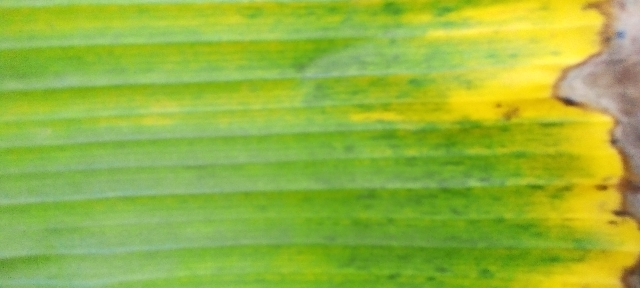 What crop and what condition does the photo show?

banana, fusarium wilt race 1
